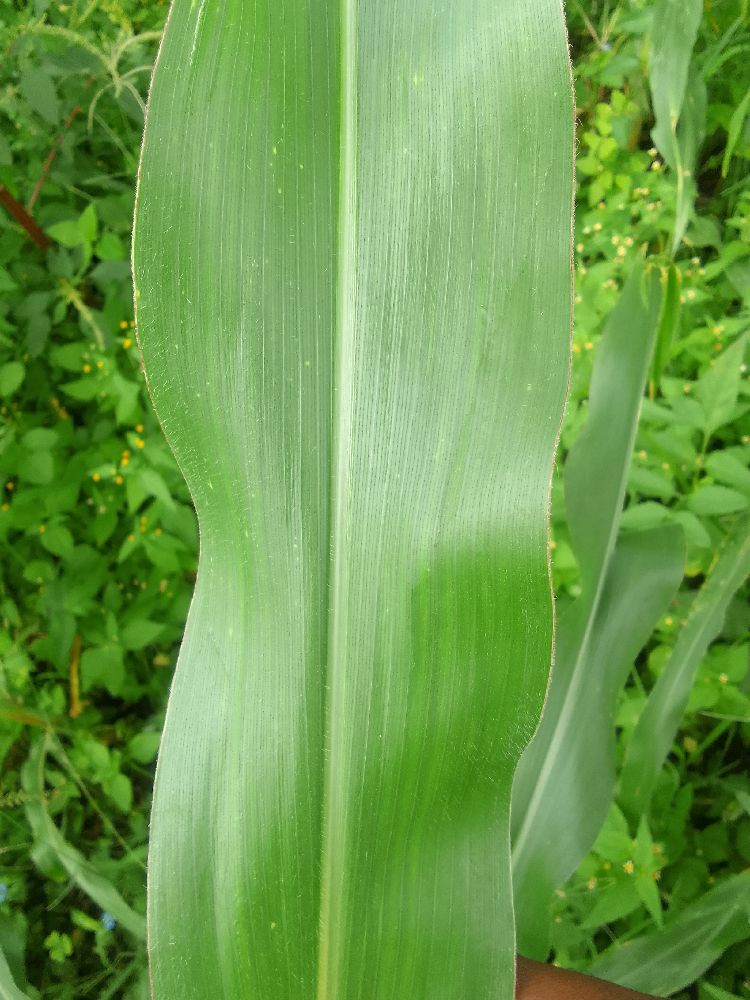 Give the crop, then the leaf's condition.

maize, healthy
